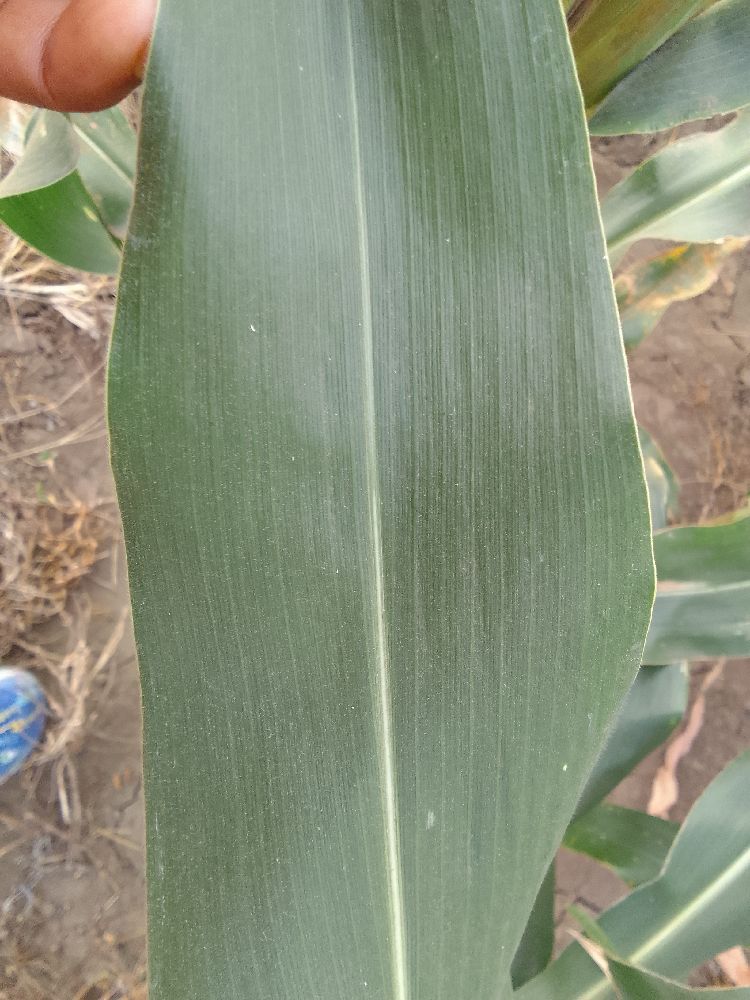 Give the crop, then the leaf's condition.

maize, healthy
